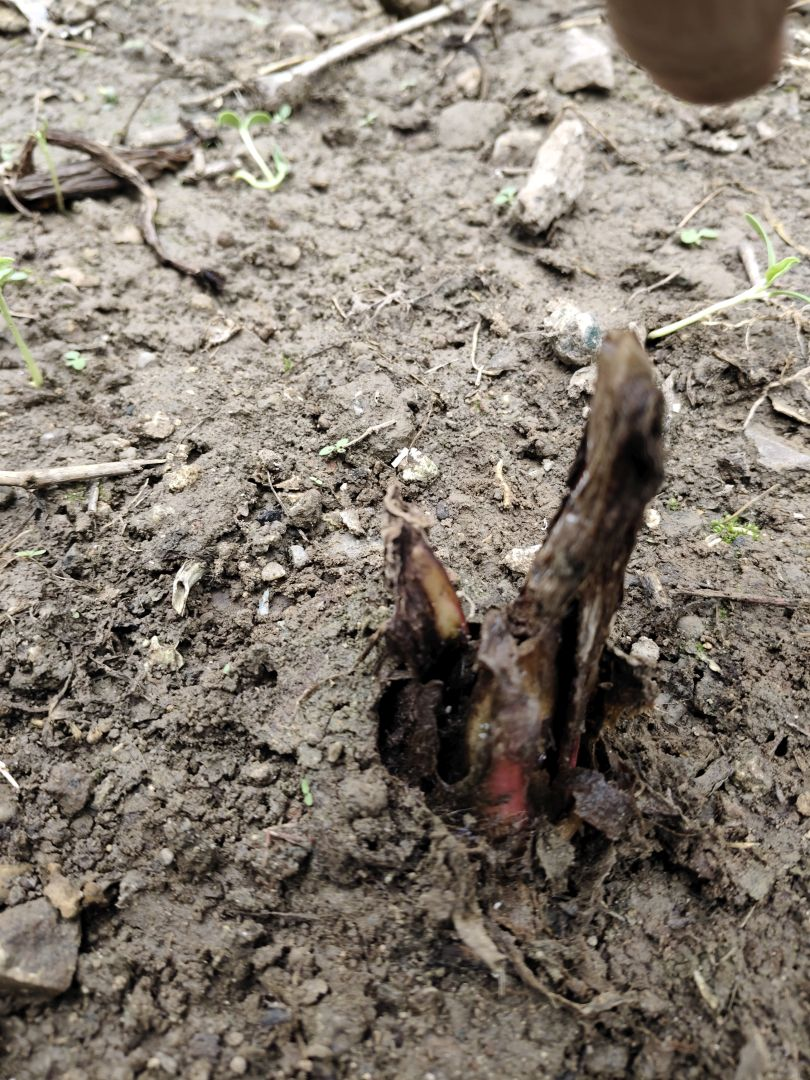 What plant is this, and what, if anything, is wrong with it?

taro, root rot
